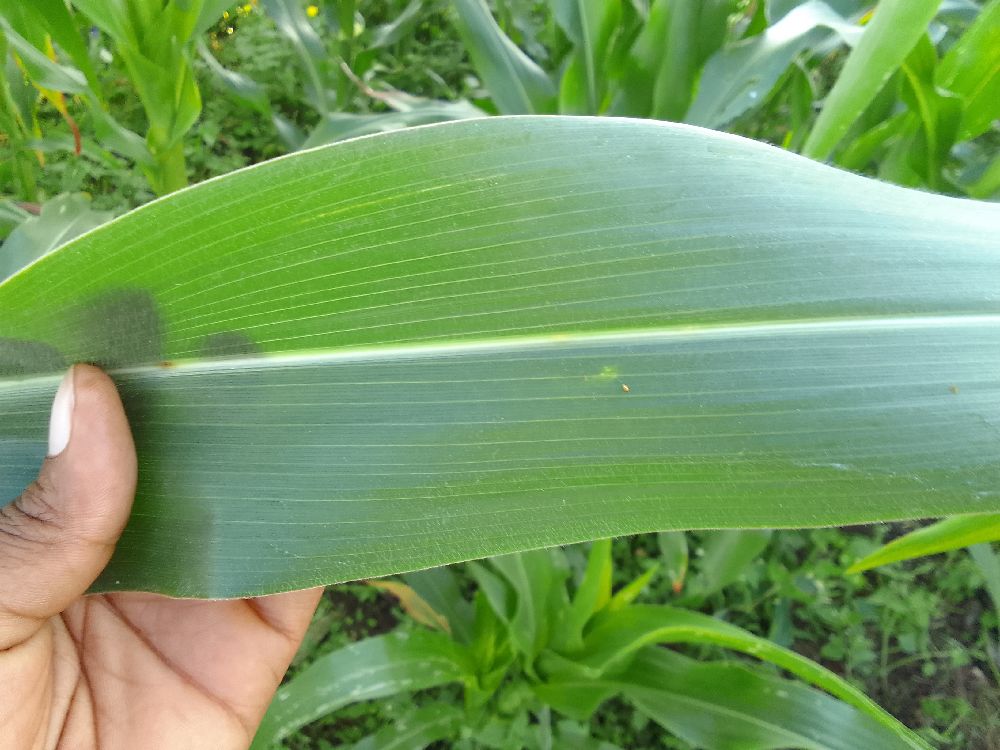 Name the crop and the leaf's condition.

maize, healthy
